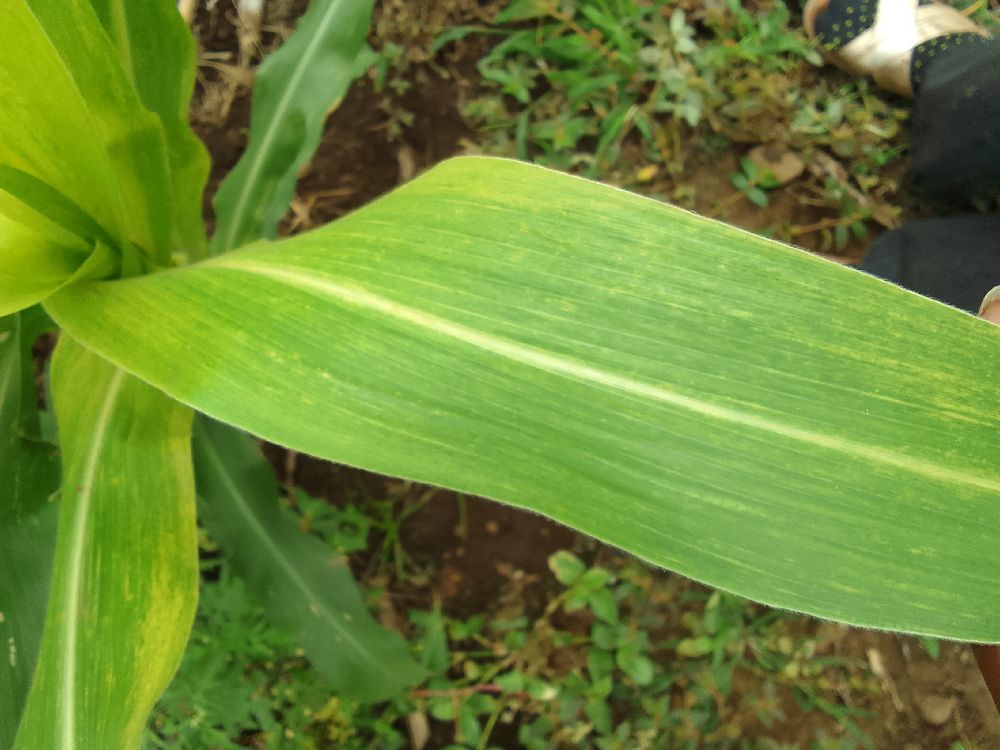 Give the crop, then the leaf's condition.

maize, maize lethal necrosis
